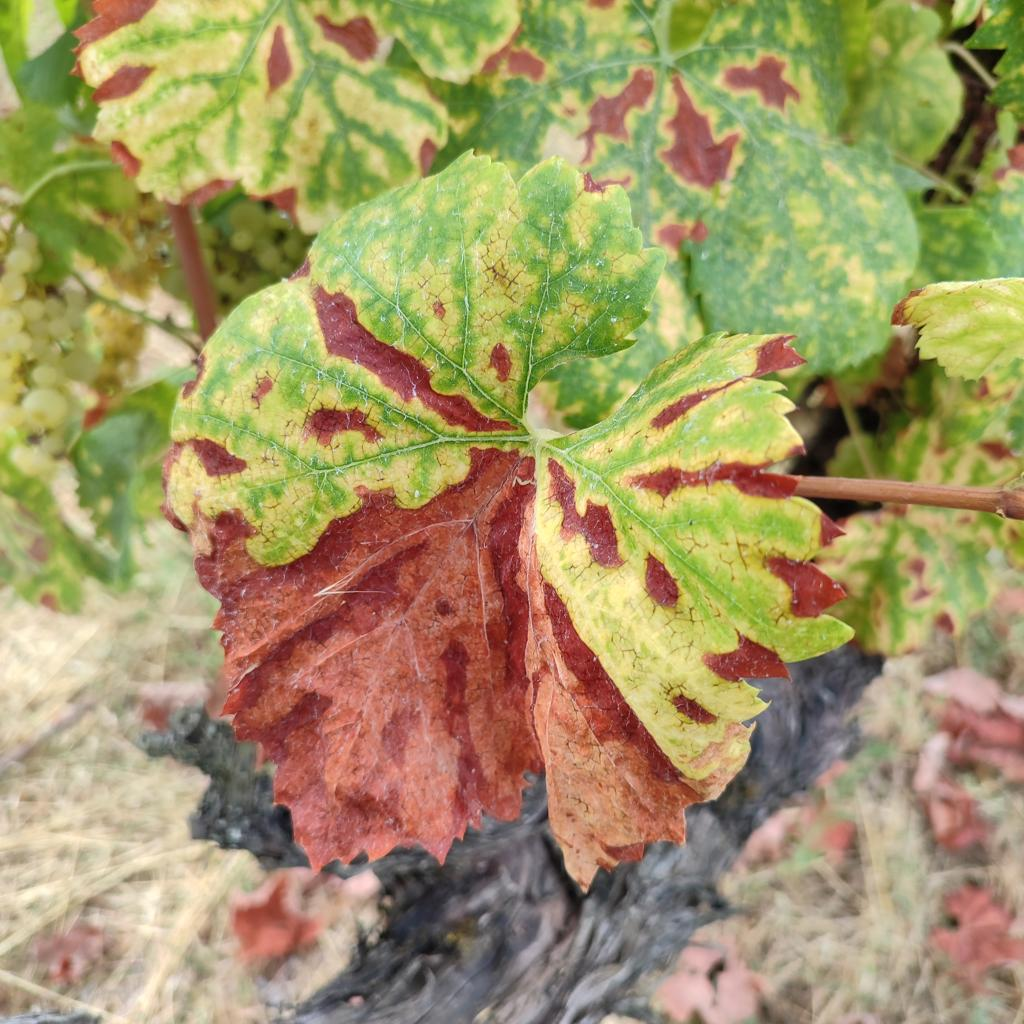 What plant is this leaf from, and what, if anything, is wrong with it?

grapevine, esca complex
